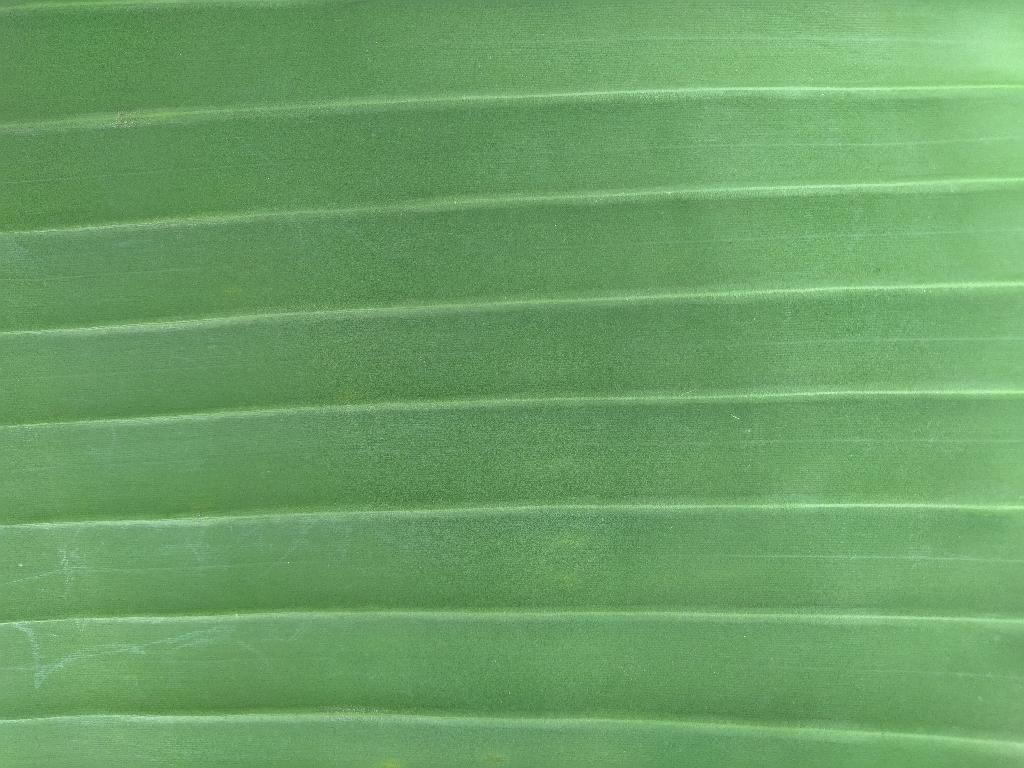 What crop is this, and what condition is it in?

banana, healthy
